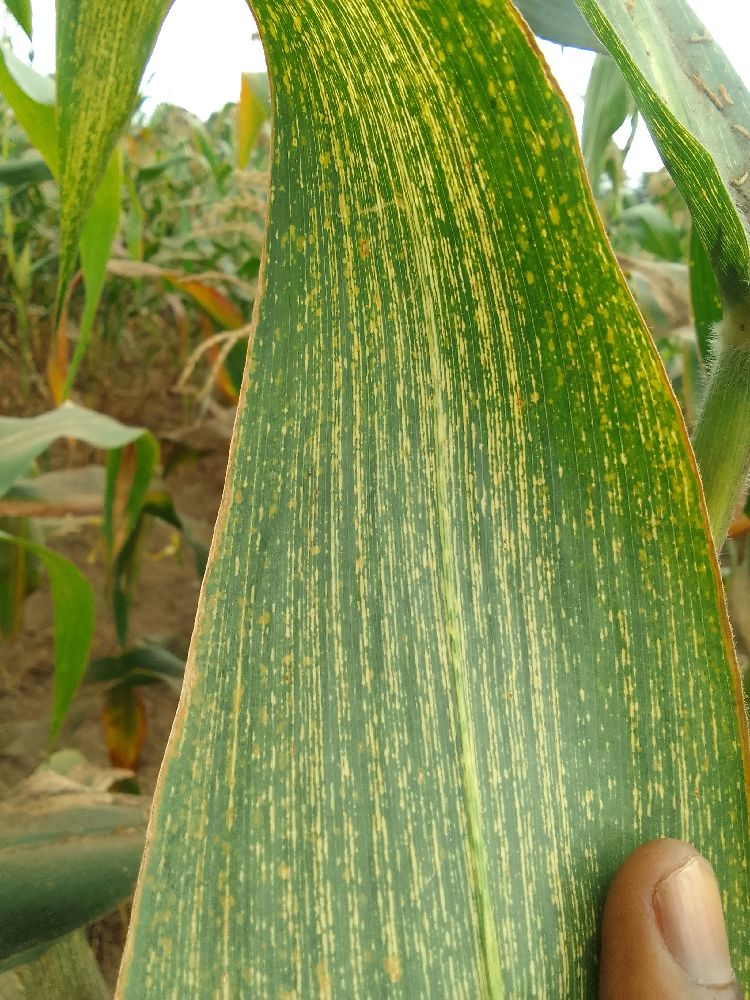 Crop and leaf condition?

maize, maize streak virus
